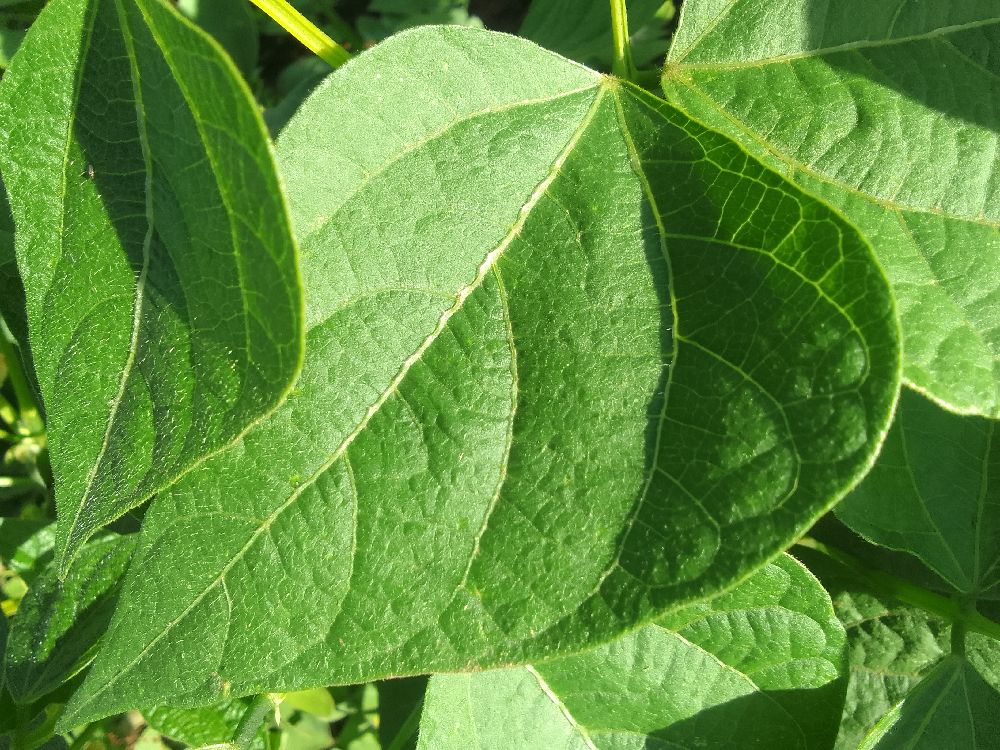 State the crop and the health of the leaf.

common bean, healthy
